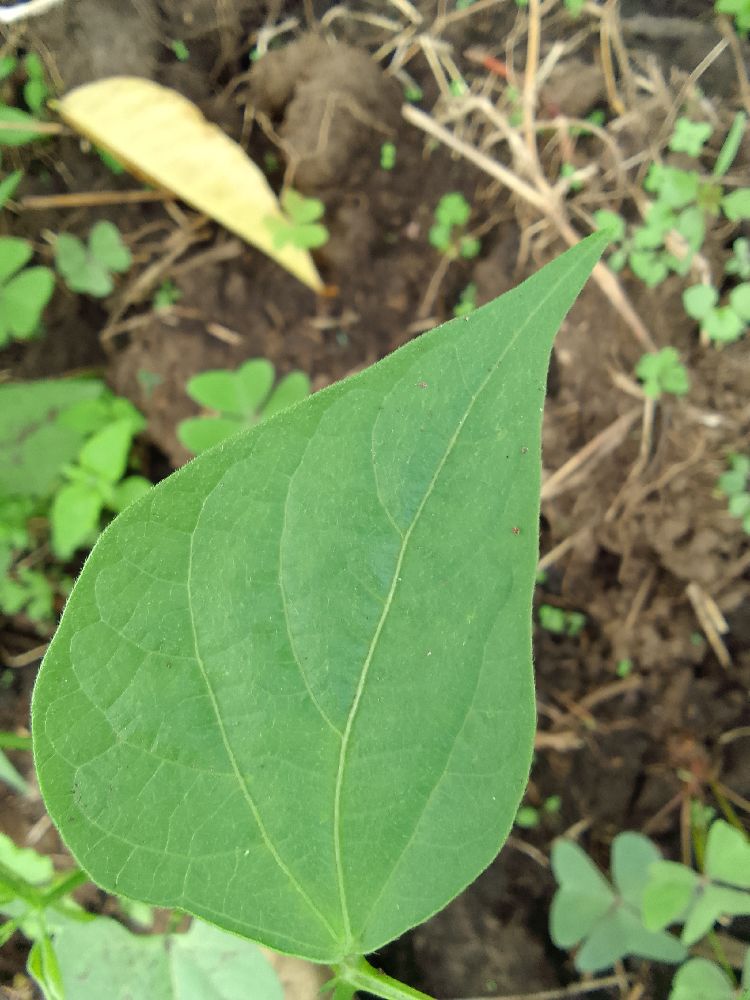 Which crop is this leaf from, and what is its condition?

common bean, healthy
